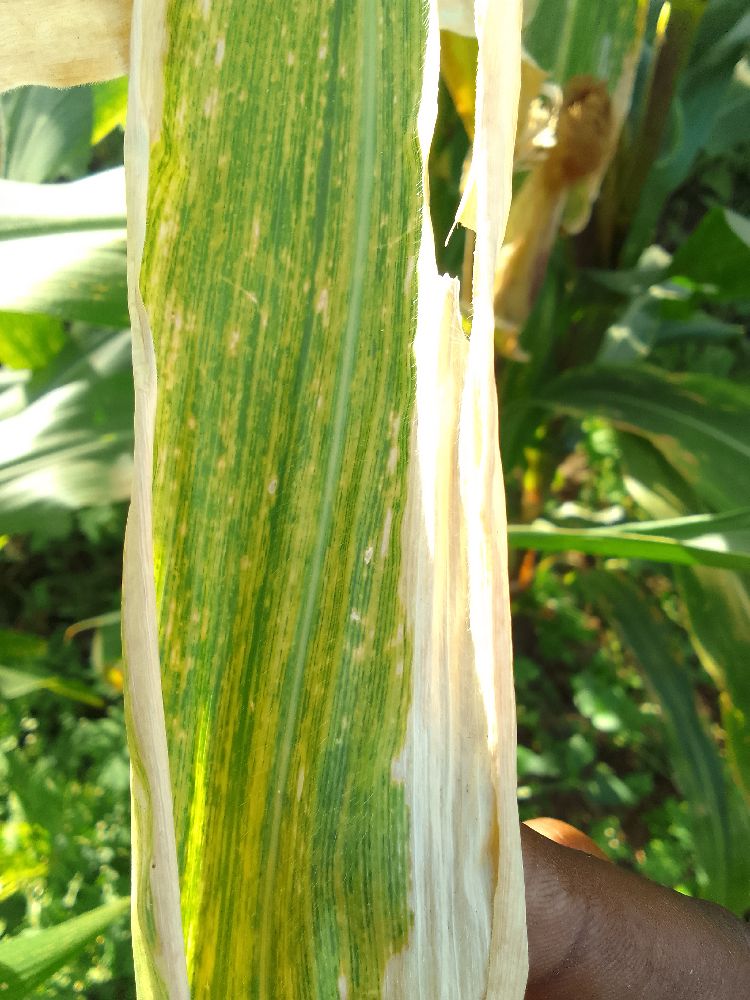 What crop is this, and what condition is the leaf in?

maize, maize lethal necrosis
